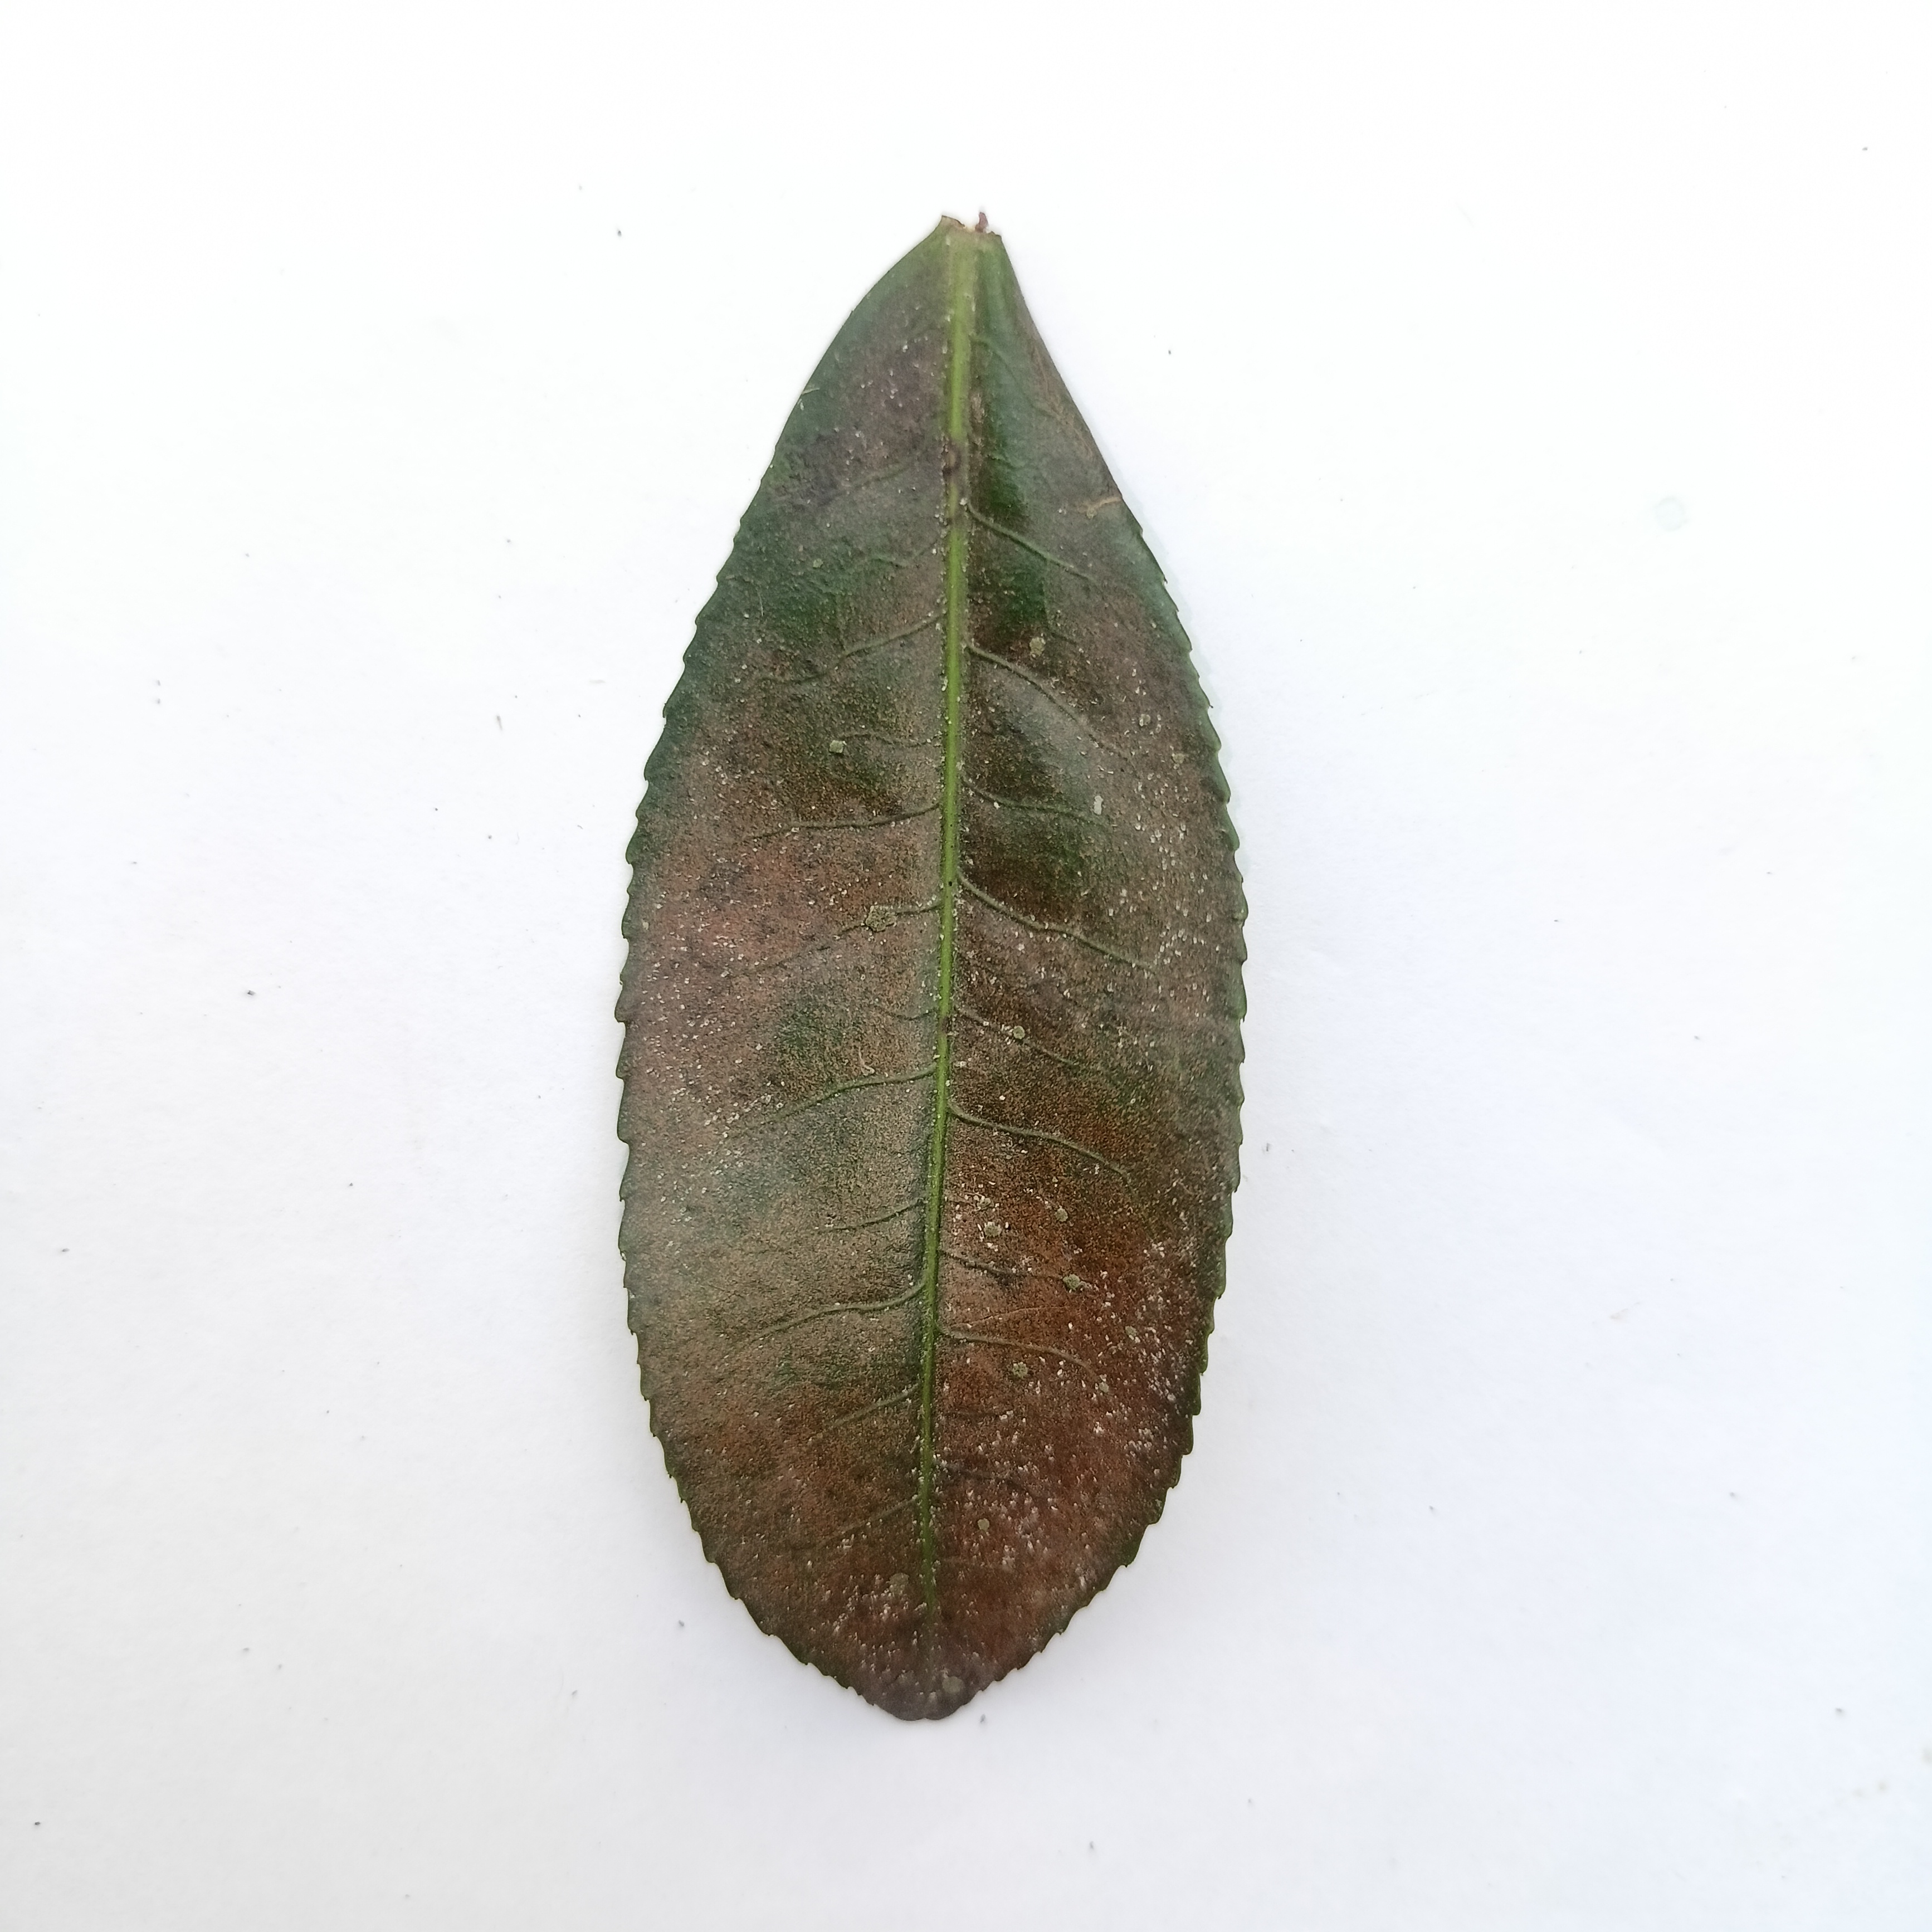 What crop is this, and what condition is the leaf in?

tea, red rust
